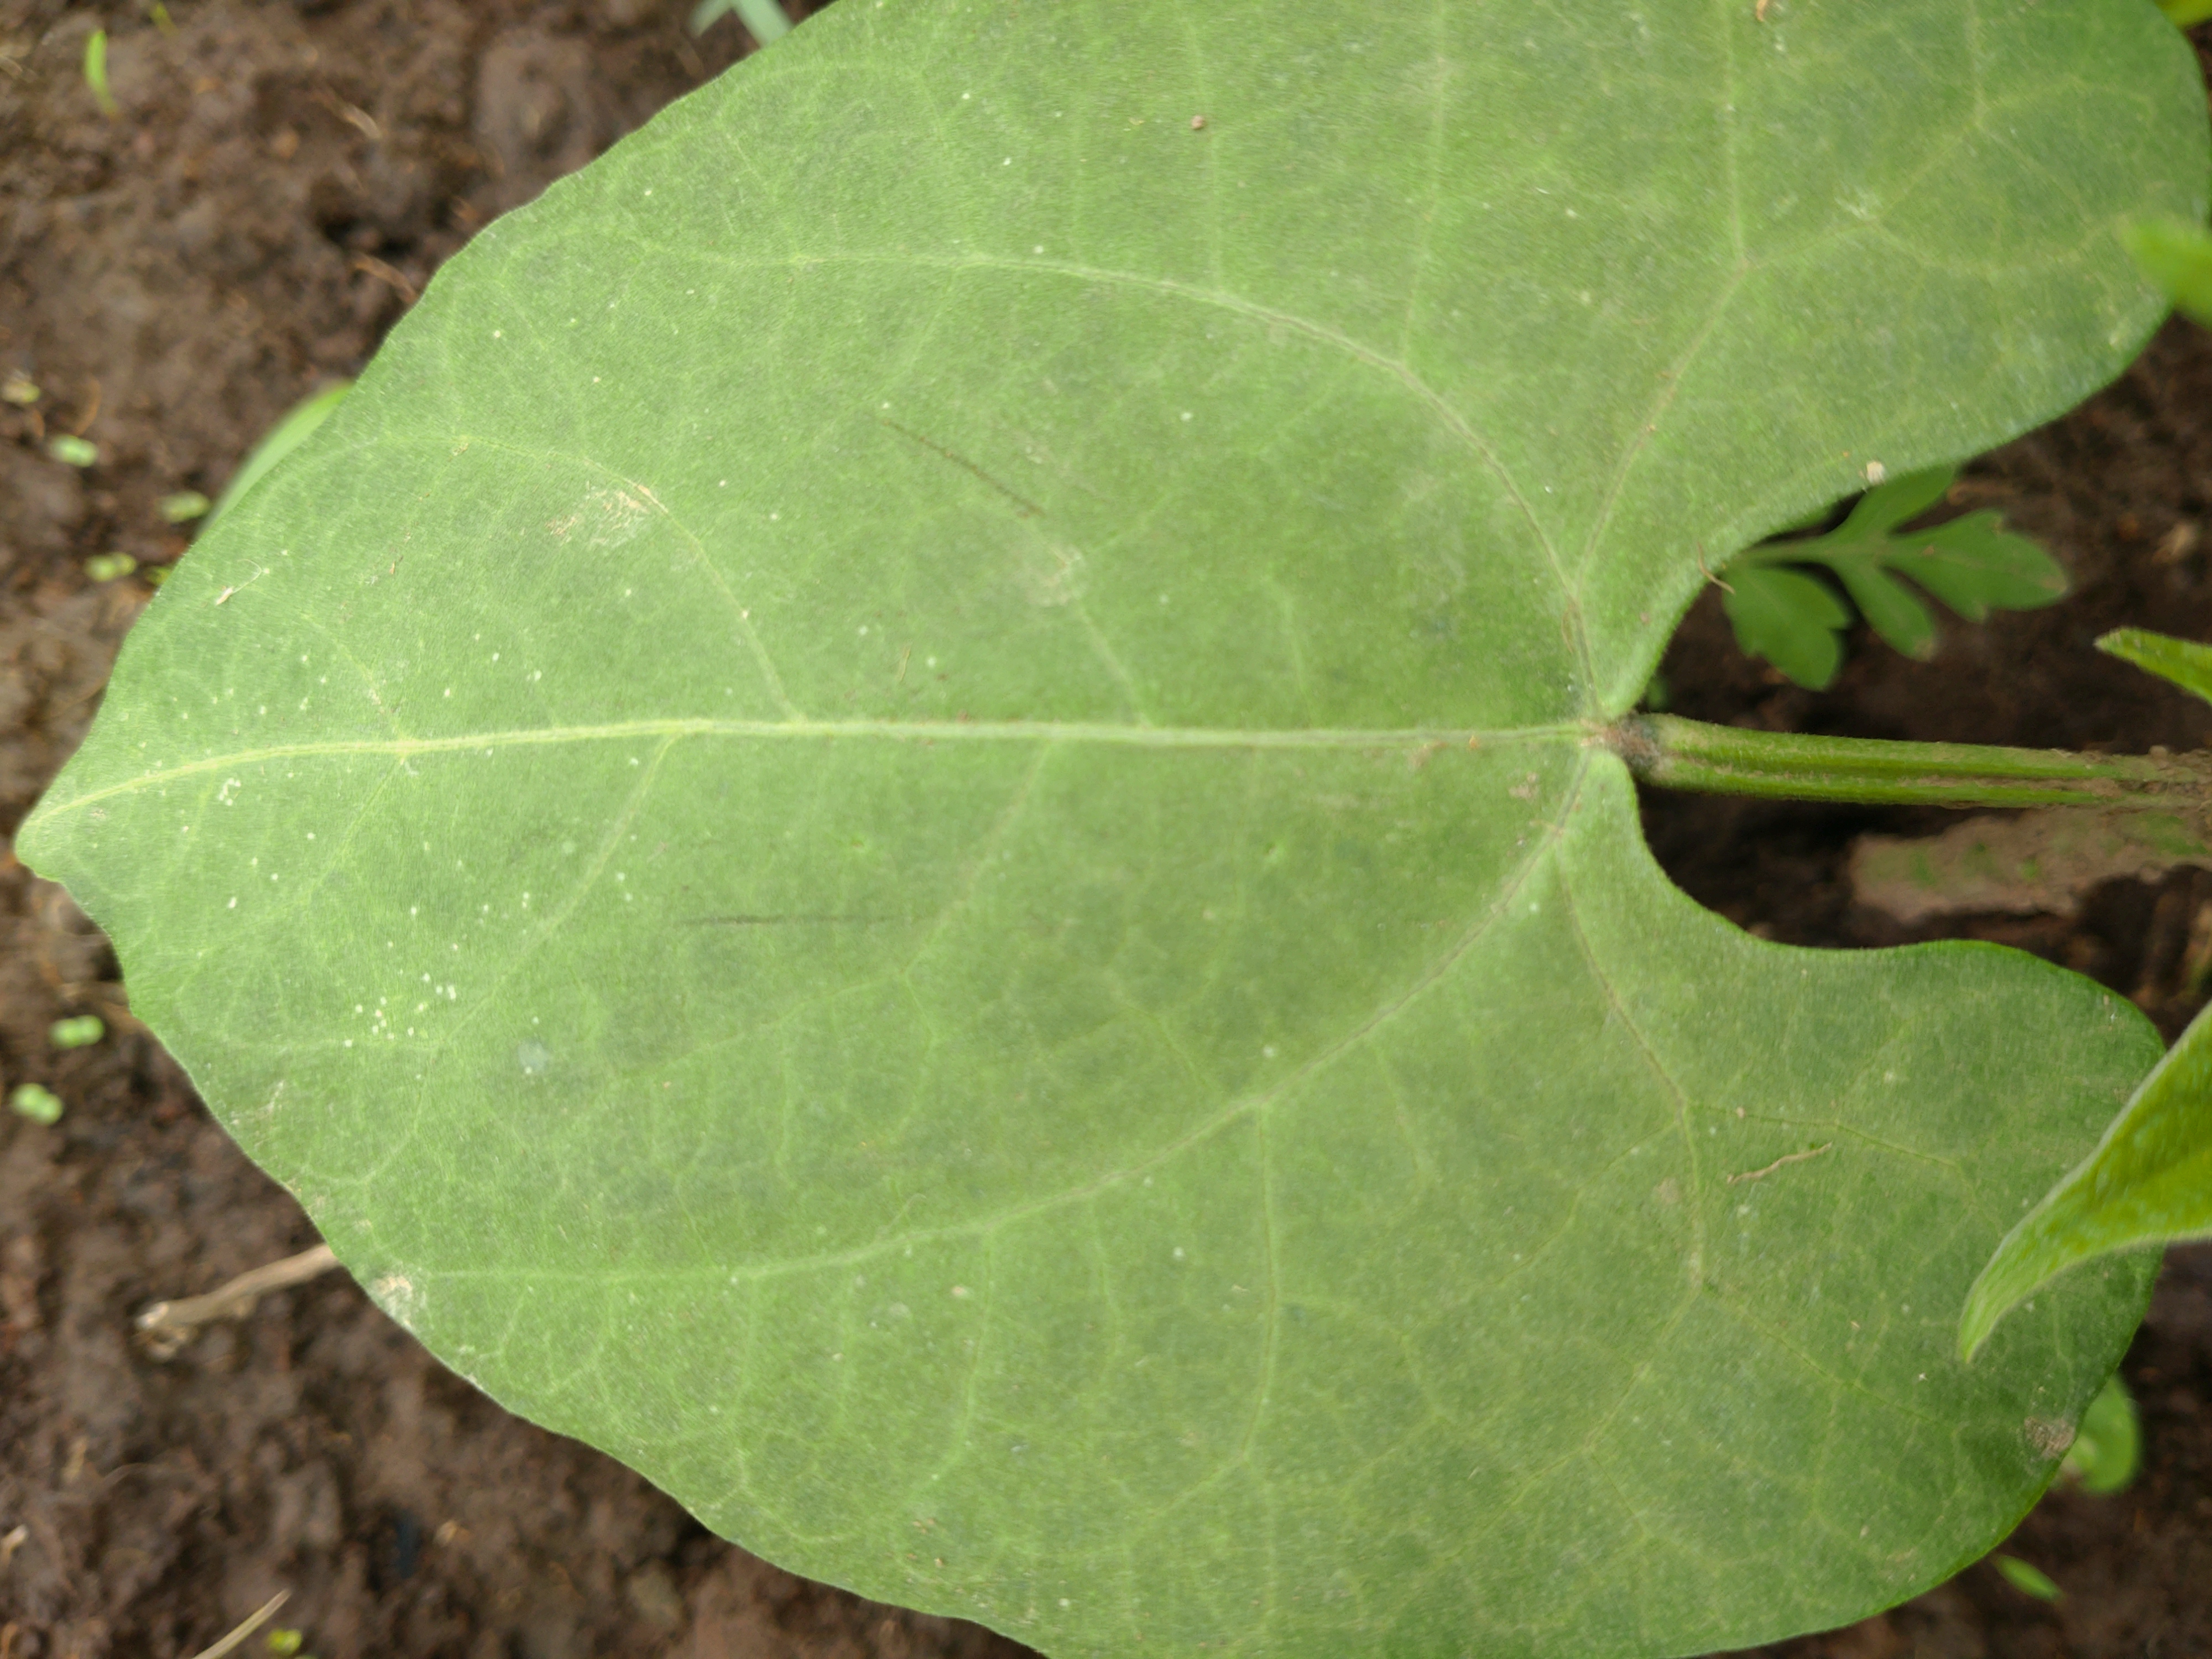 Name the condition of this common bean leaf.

healthy
